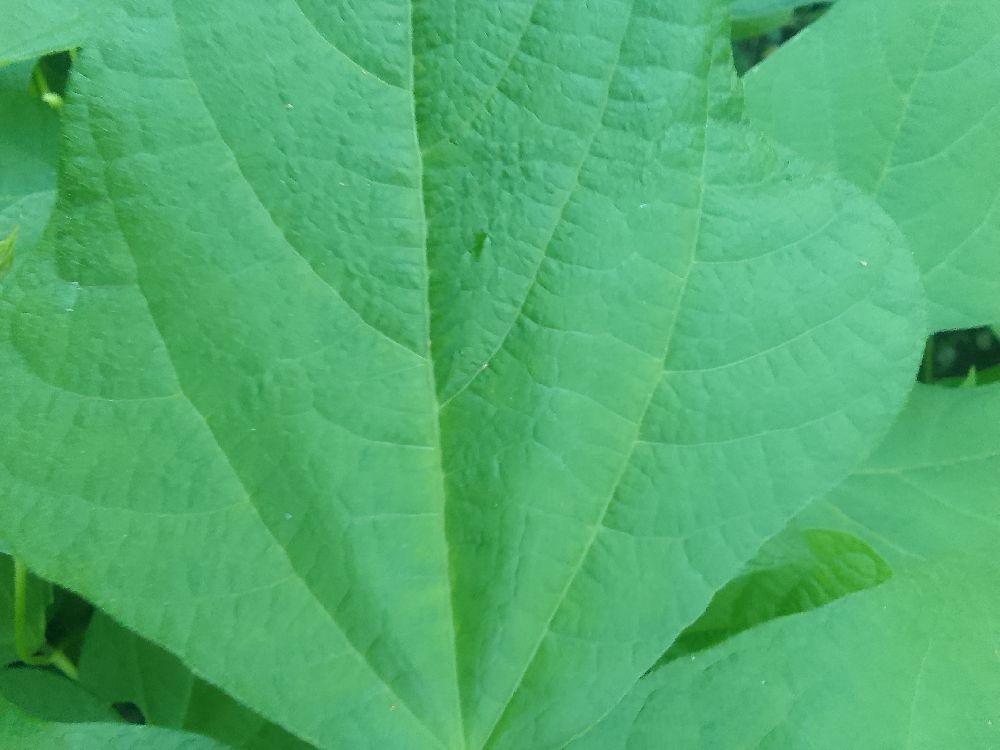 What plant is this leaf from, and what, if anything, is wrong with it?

common bean, healthy
